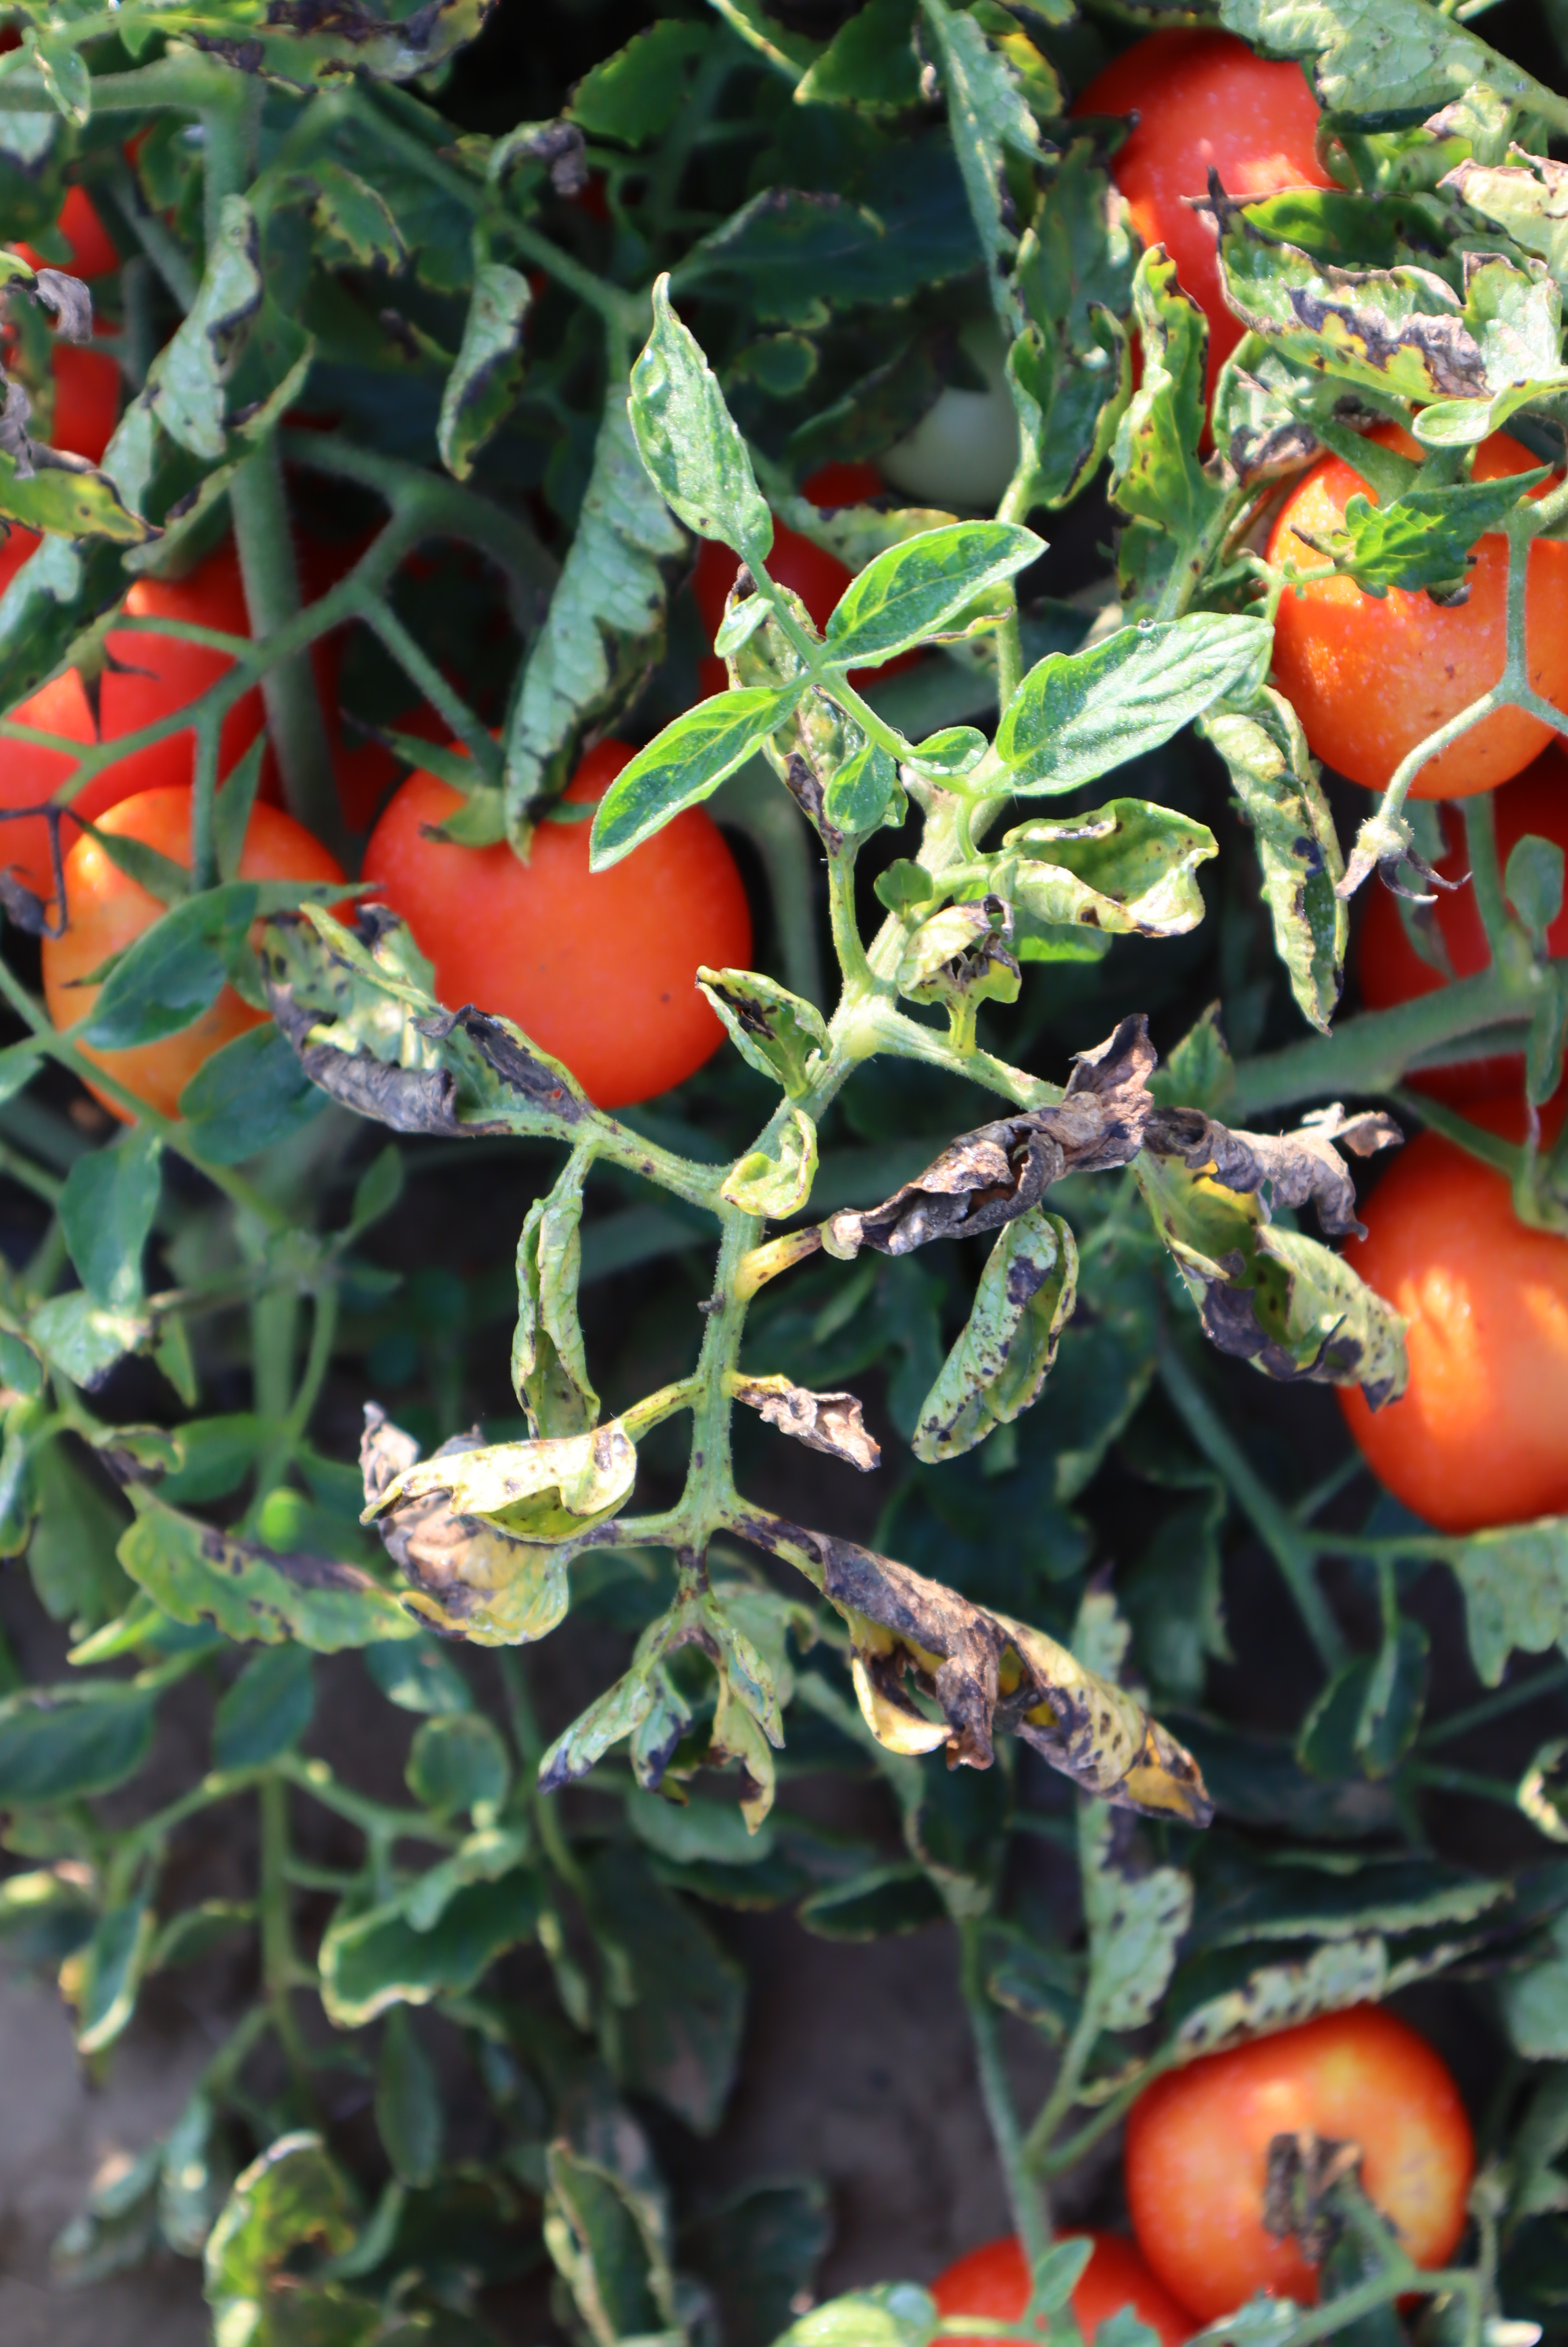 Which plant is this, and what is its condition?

tomato, bacterial spot, drought
